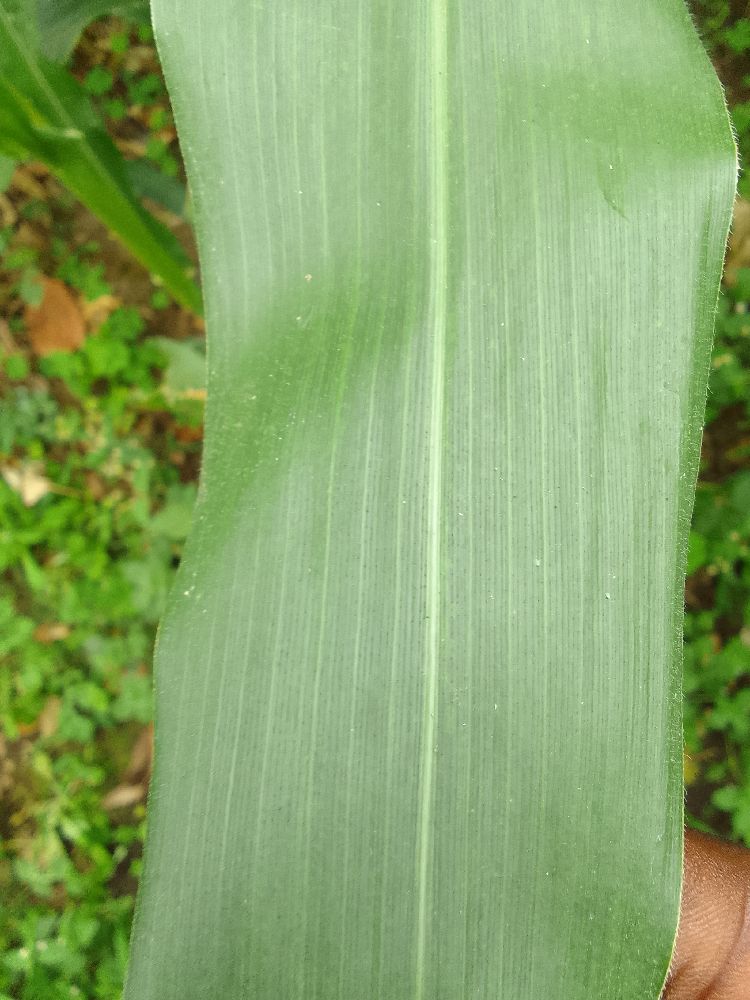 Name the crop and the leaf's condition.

maize, healthy
